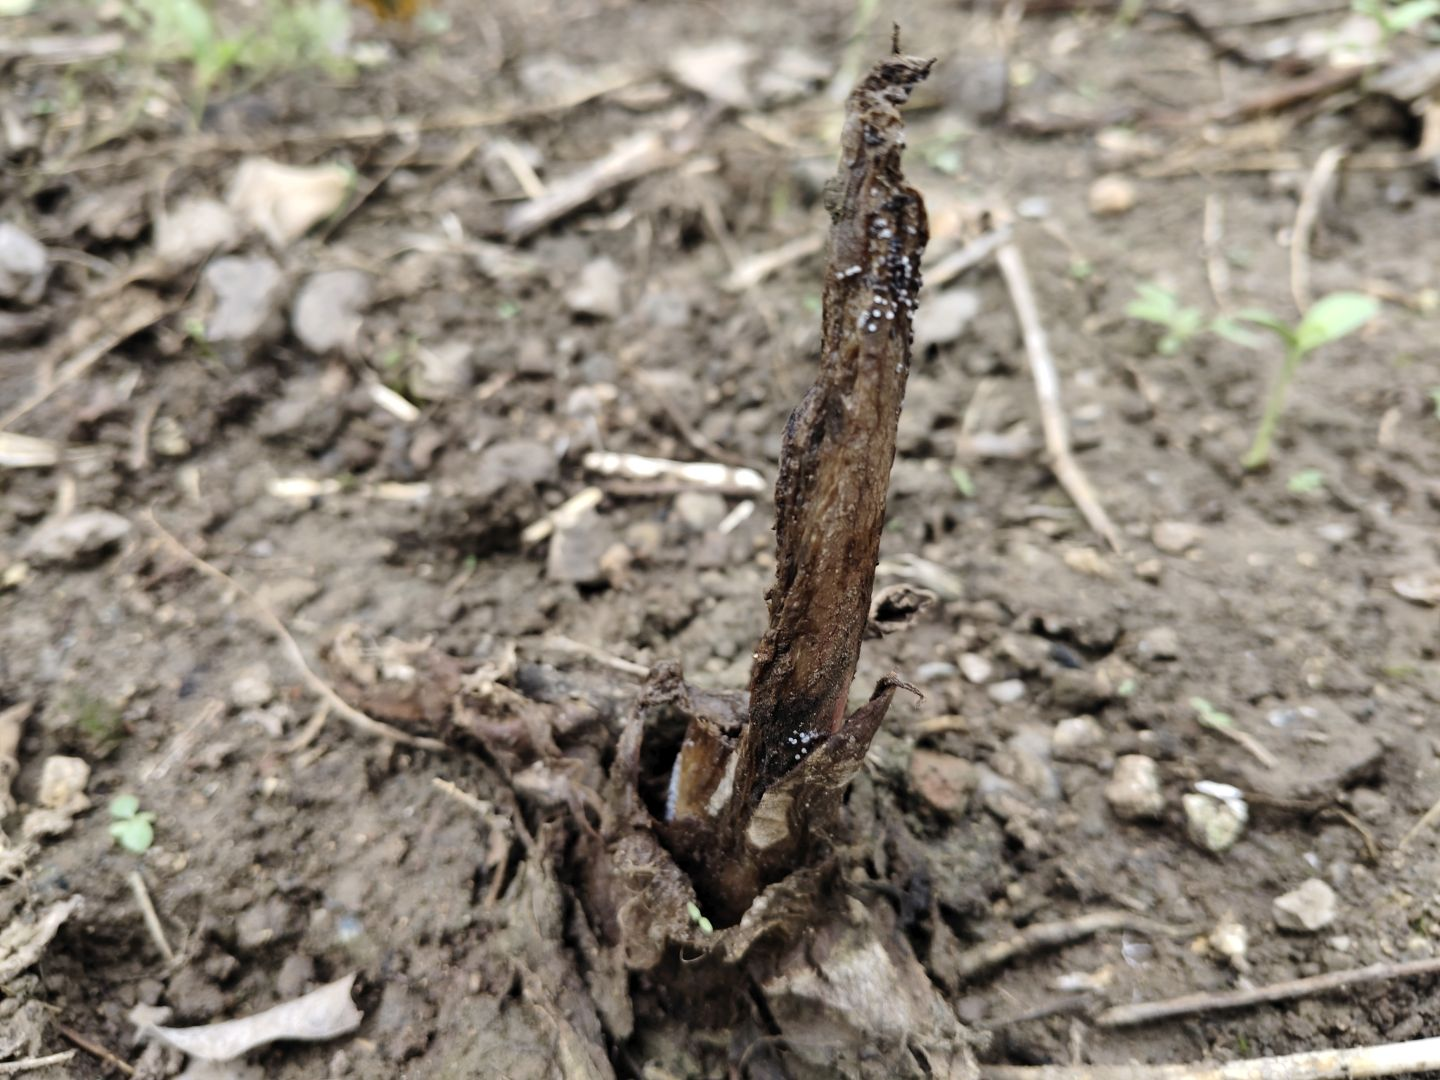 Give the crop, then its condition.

taro, root rot
